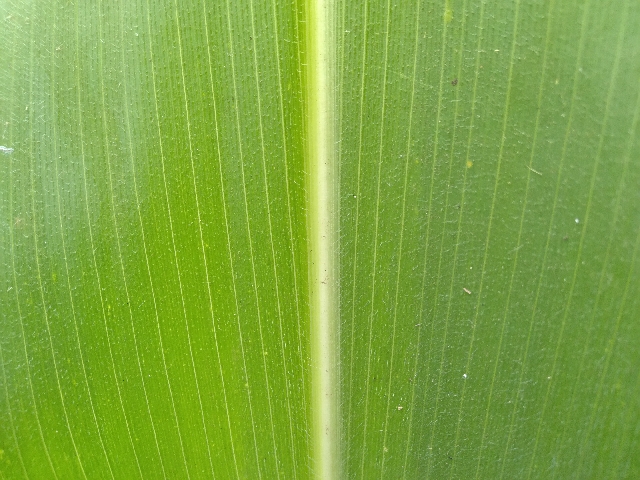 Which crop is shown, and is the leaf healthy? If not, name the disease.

maize, healthy
